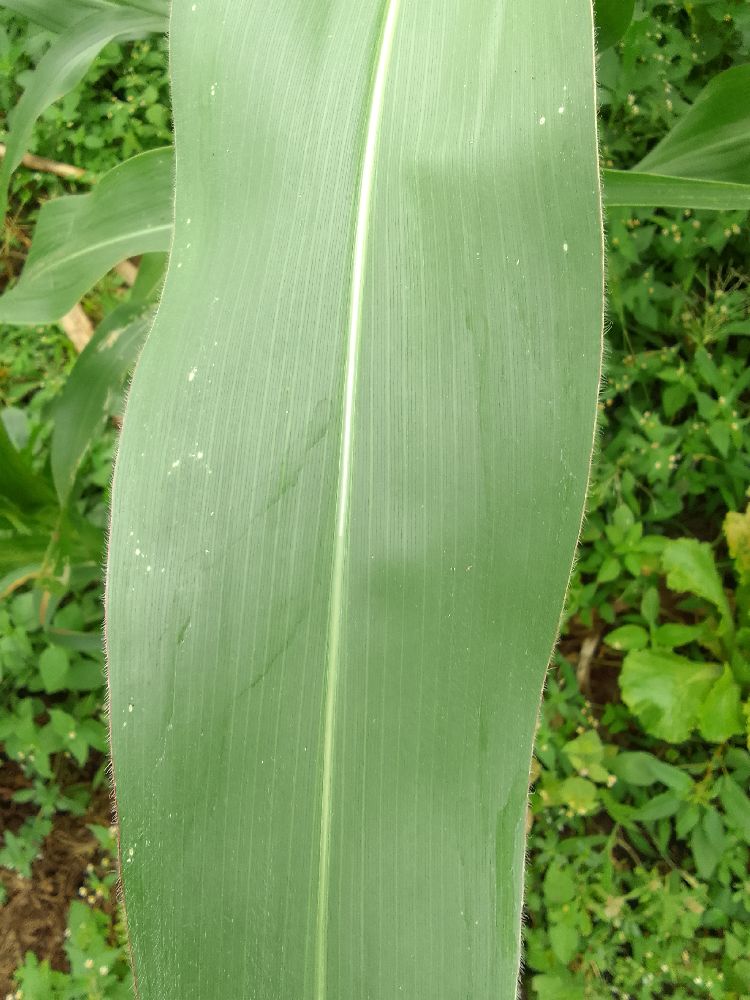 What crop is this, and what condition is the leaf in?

maize, healthy
